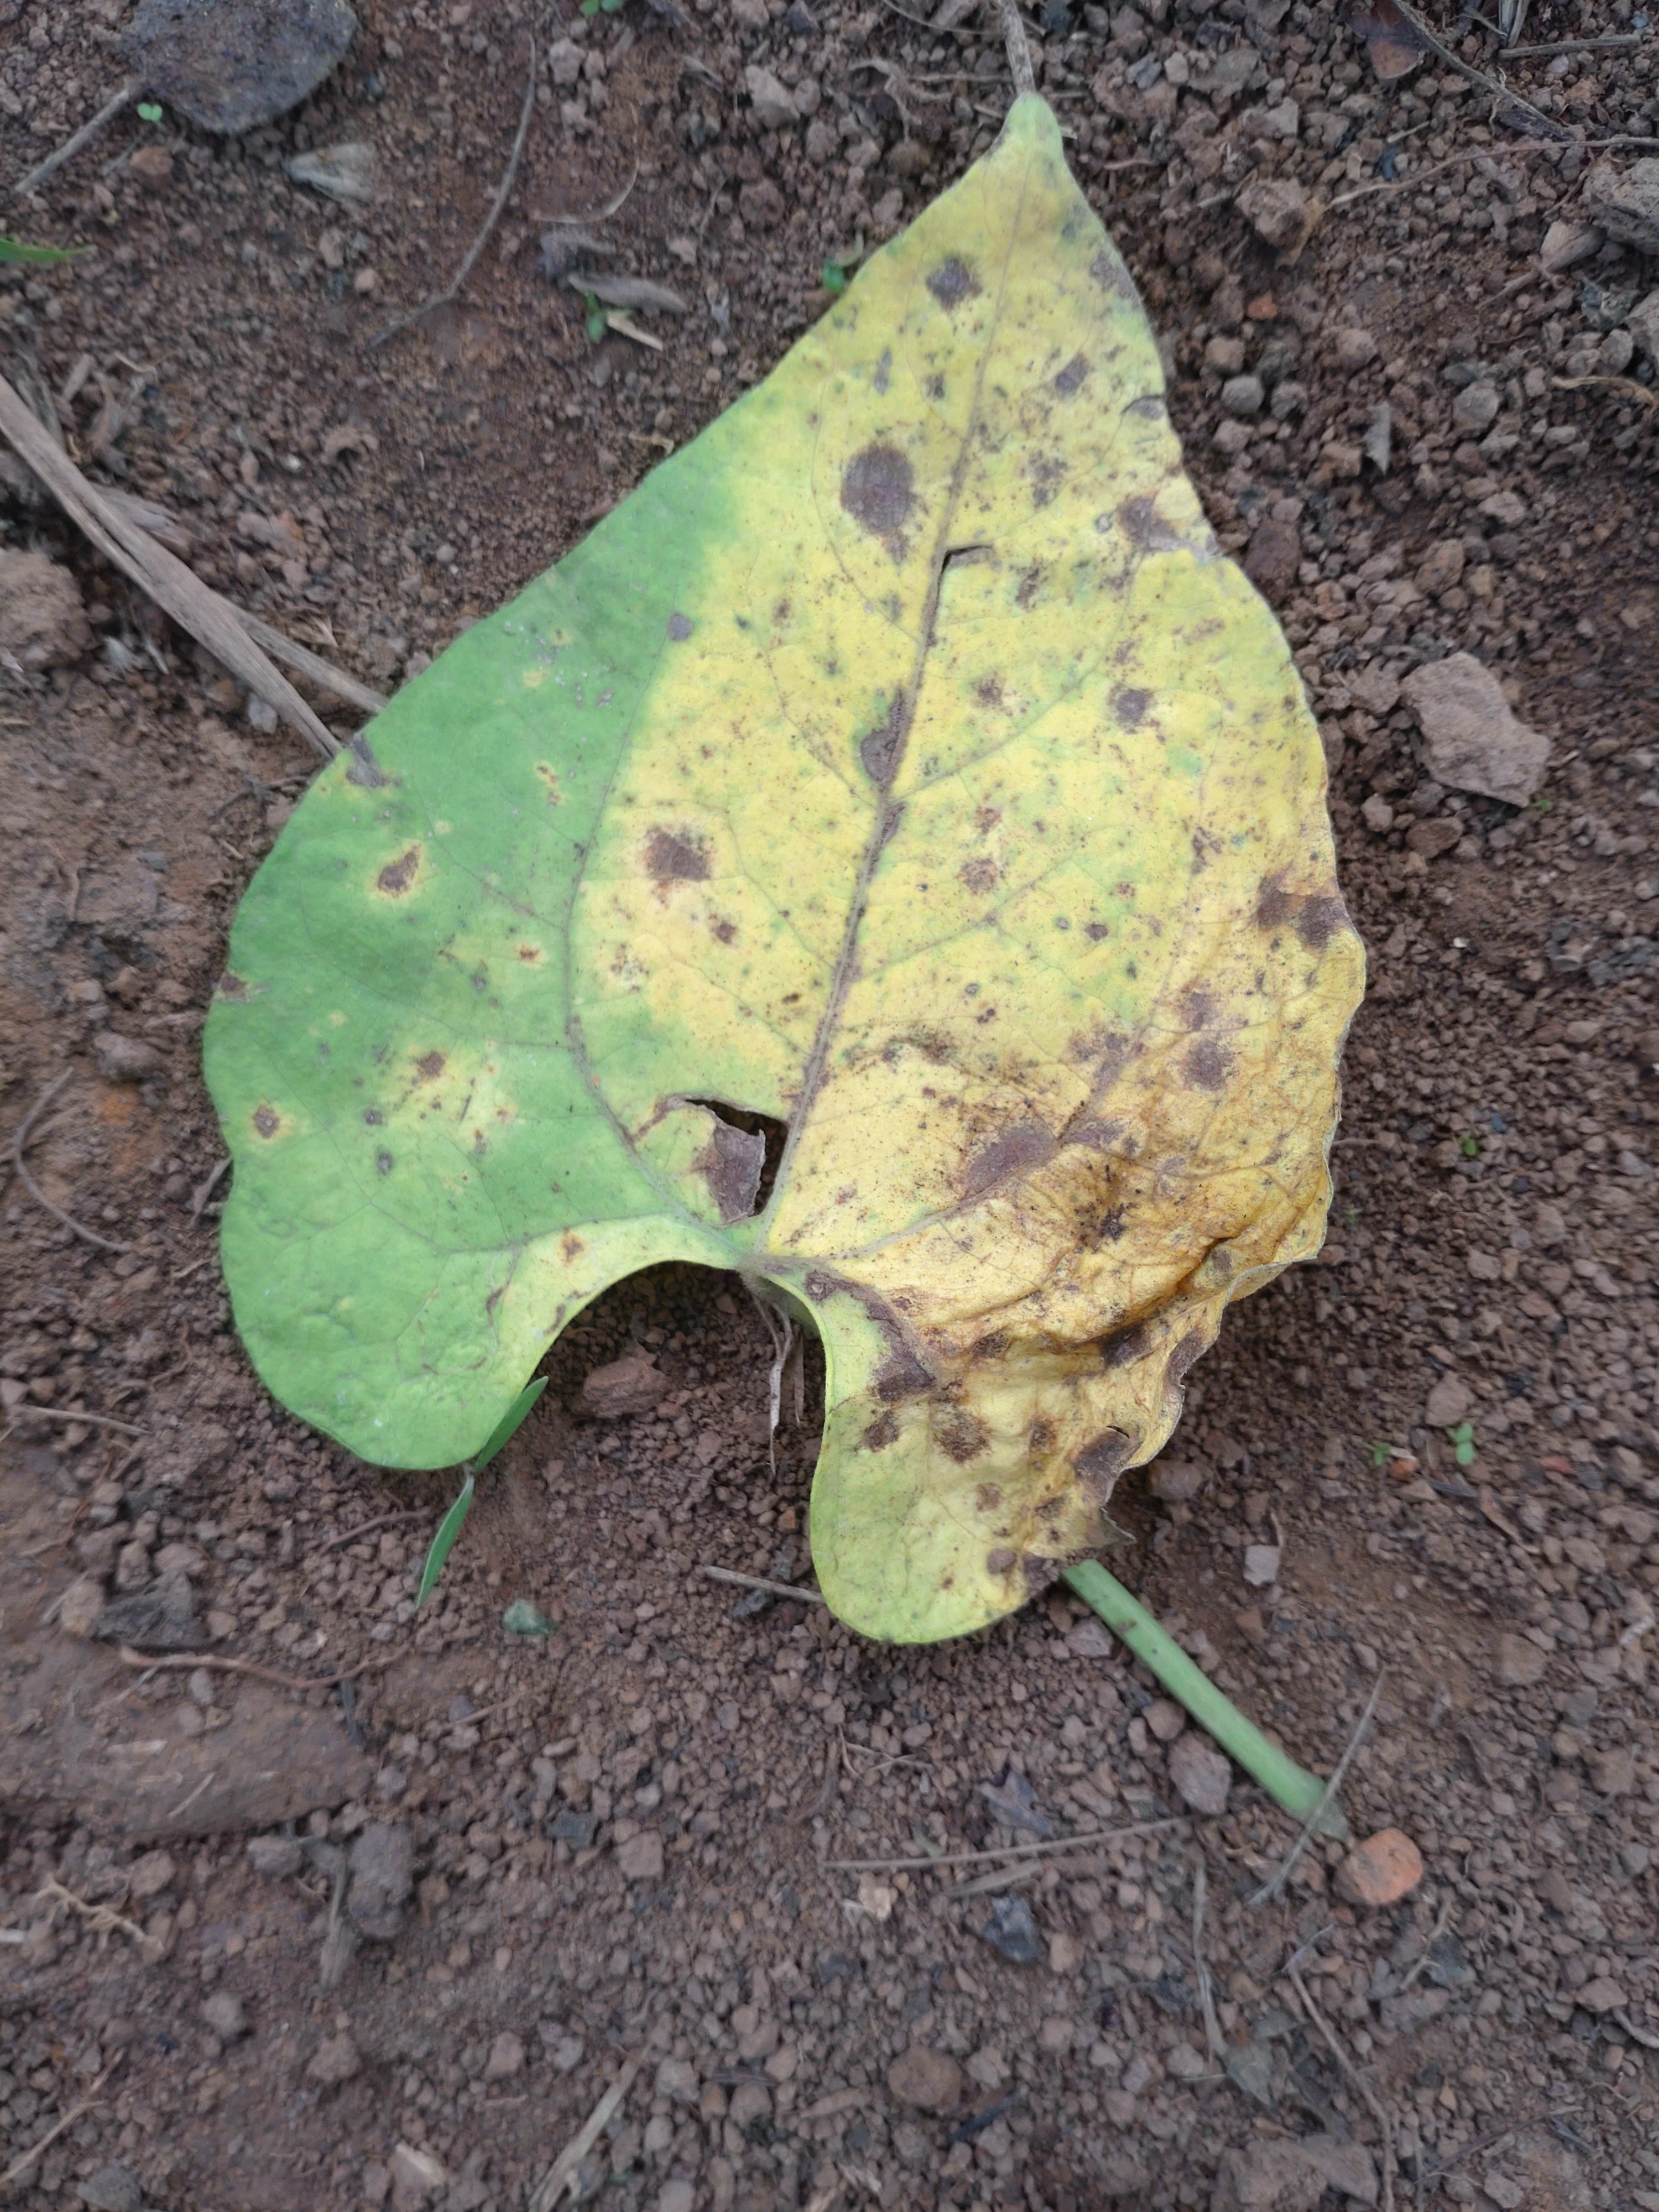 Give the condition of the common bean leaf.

anthracnose
